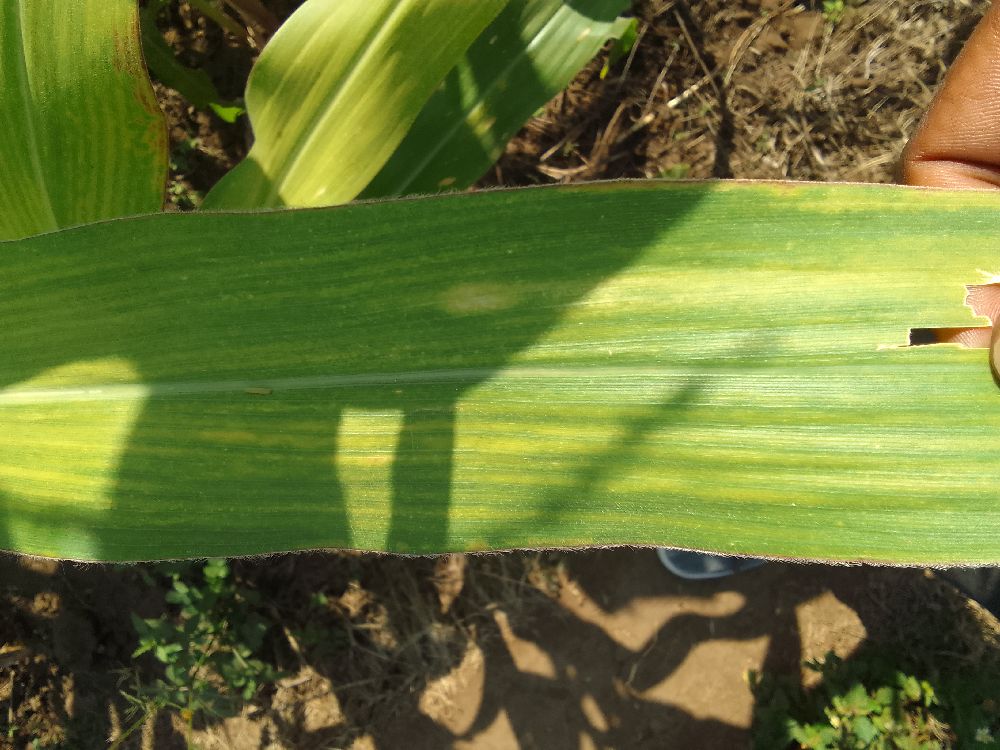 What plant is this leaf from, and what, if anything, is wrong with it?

maize, maize lethal necrosis
